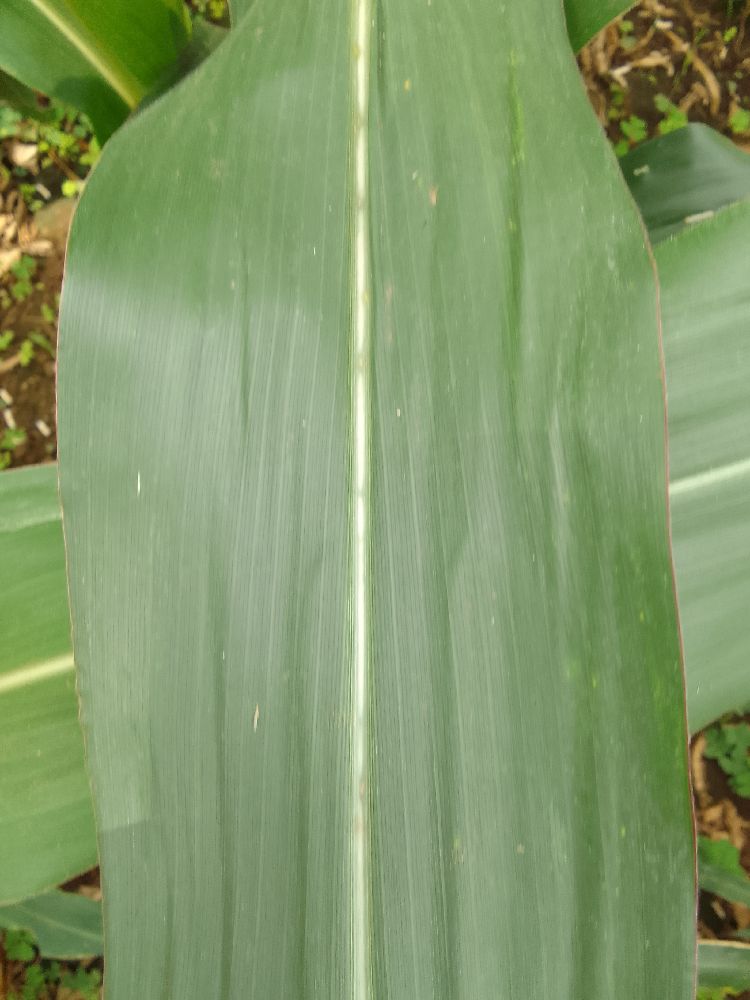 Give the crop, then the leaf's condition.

maize, healthy
